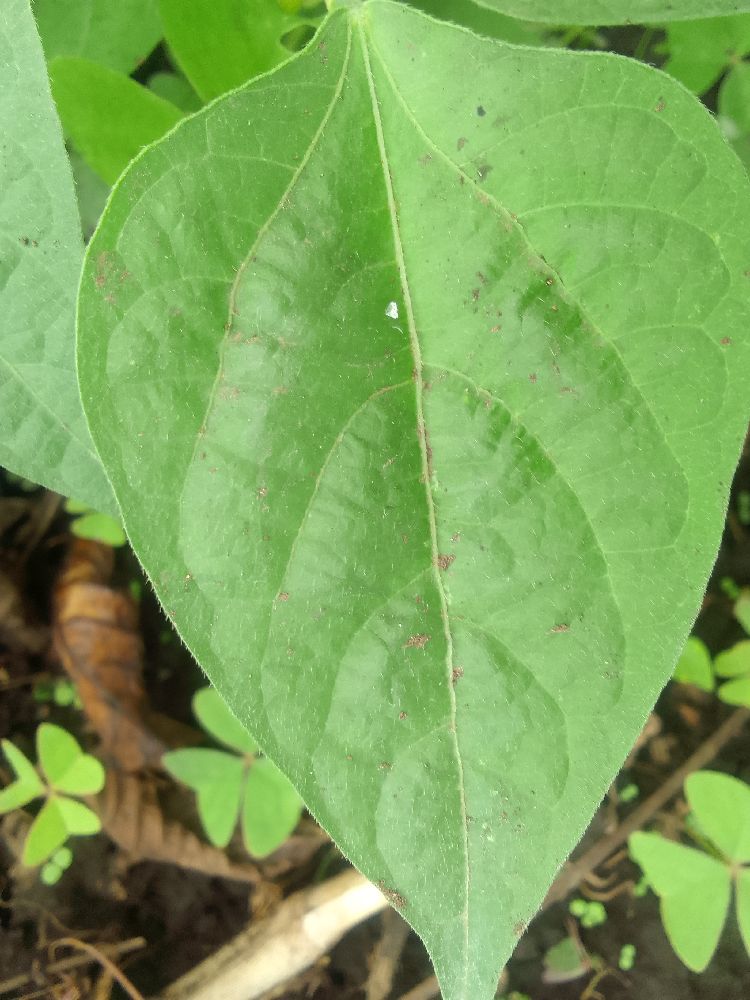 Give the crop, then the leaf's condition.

common bean, healthy
